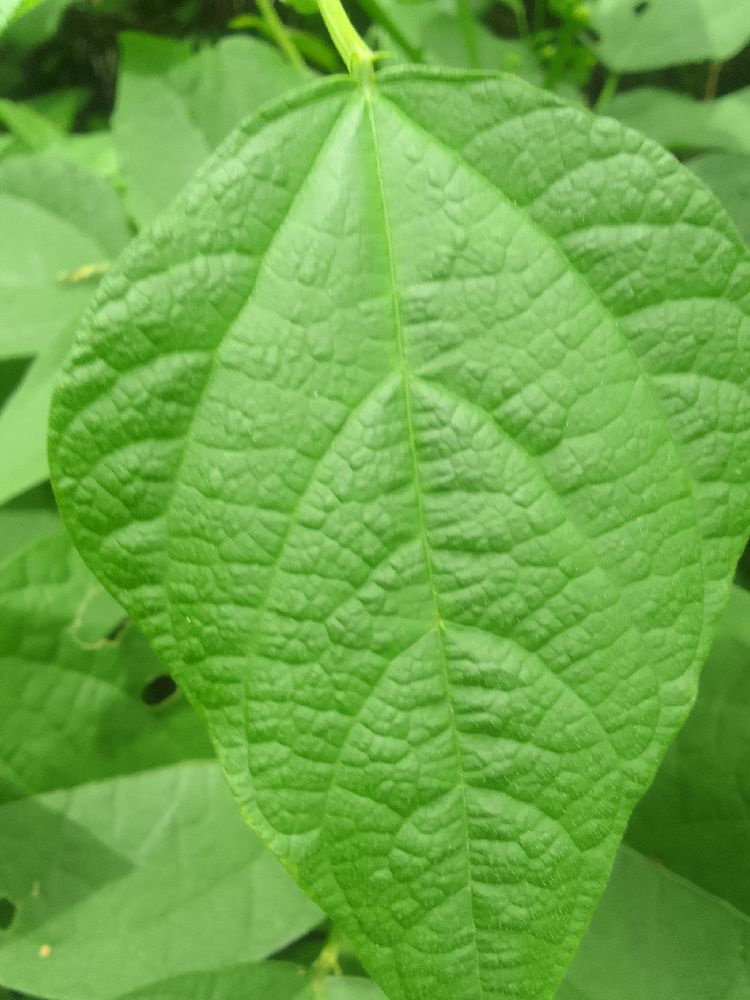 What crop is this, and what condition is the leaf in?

common bean, healthy
